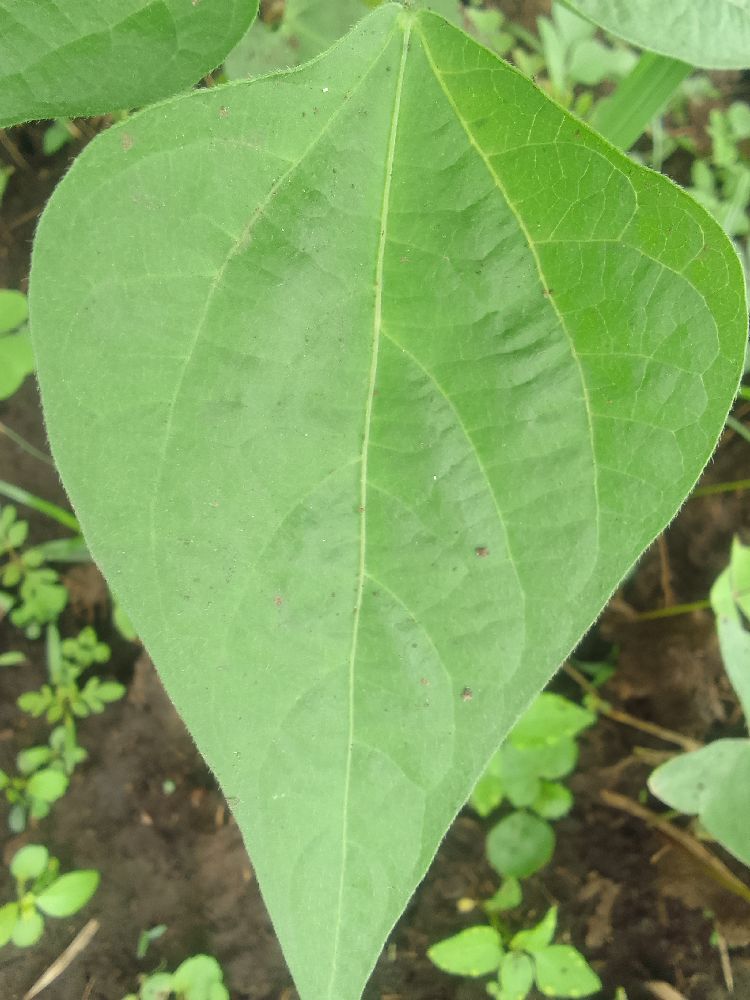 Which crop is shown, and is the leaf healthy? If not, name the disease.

common bean, healthy
